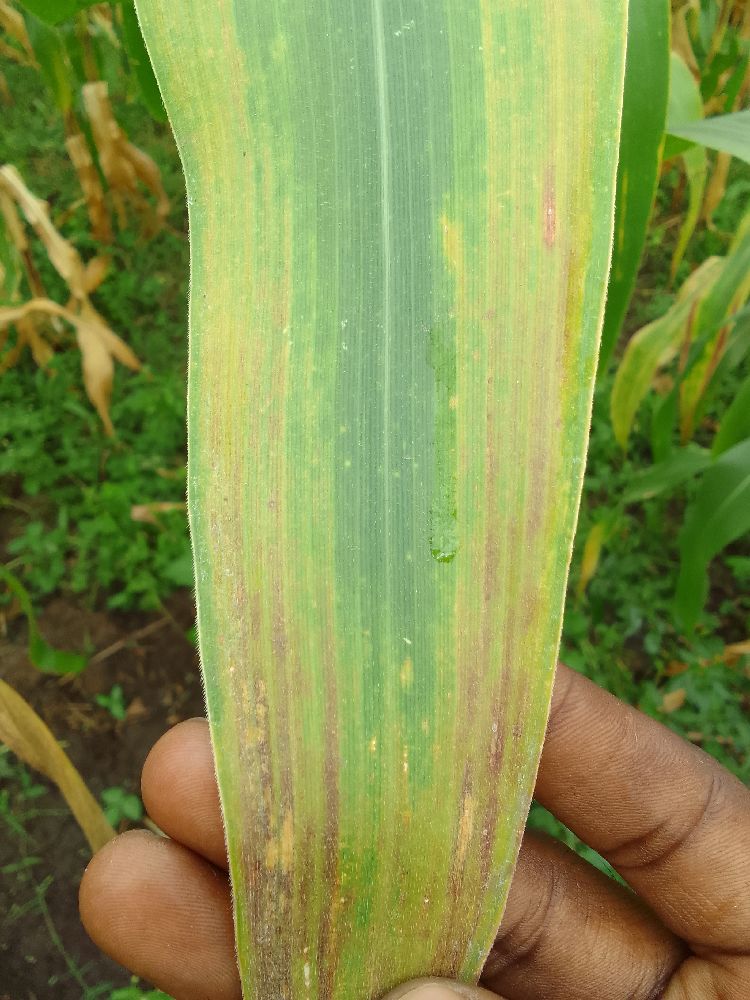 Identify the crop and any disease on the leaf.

maize, maize lethal necrosis
